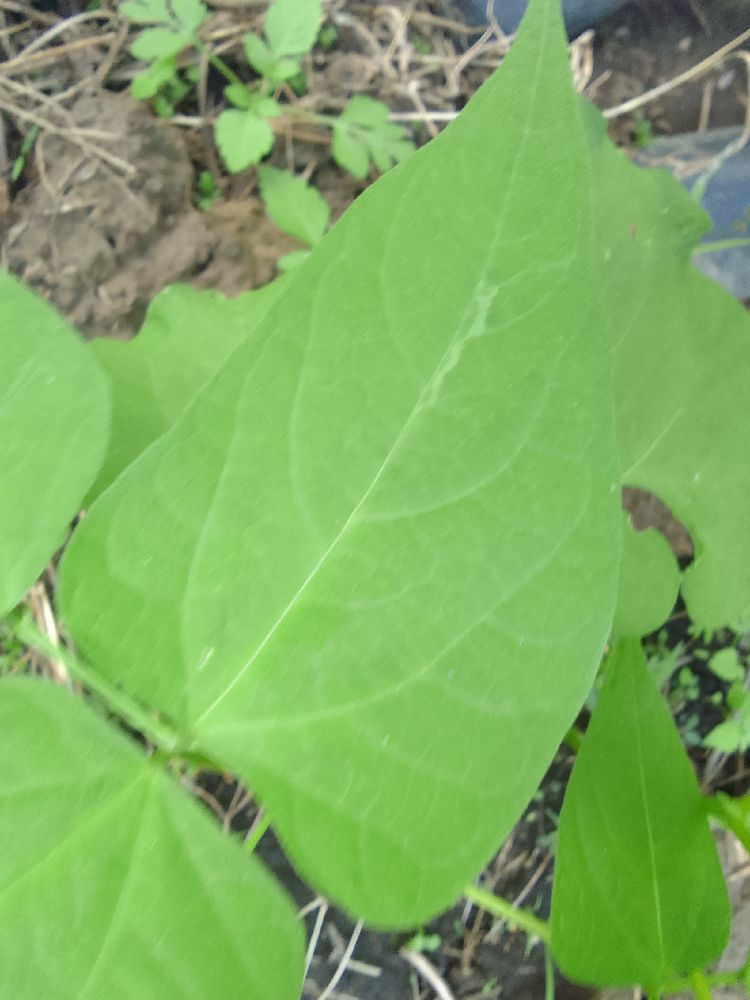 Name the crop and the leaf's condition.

common bean, healthy
